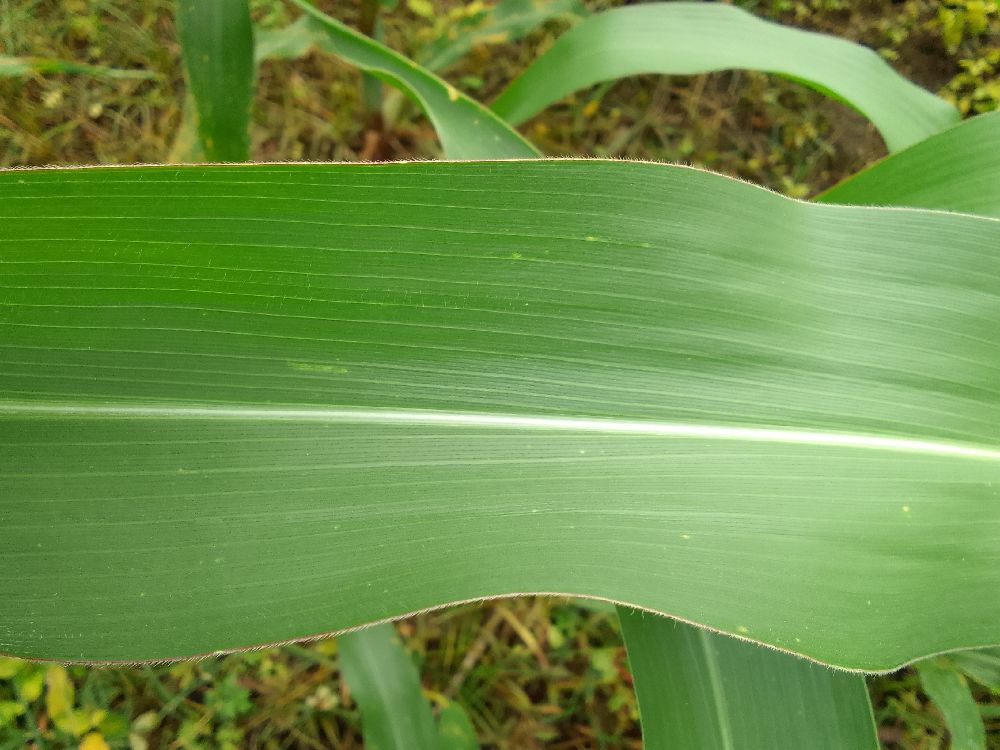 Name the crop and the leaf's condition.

maize, healthy
